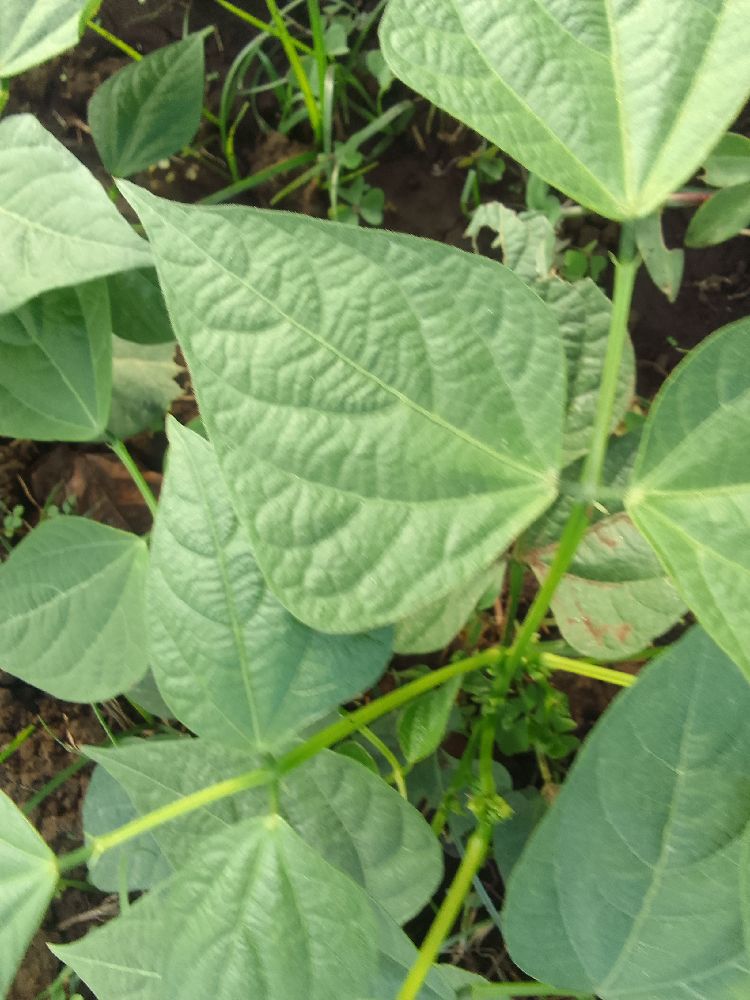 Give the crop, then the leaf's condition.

common bean, healthy
